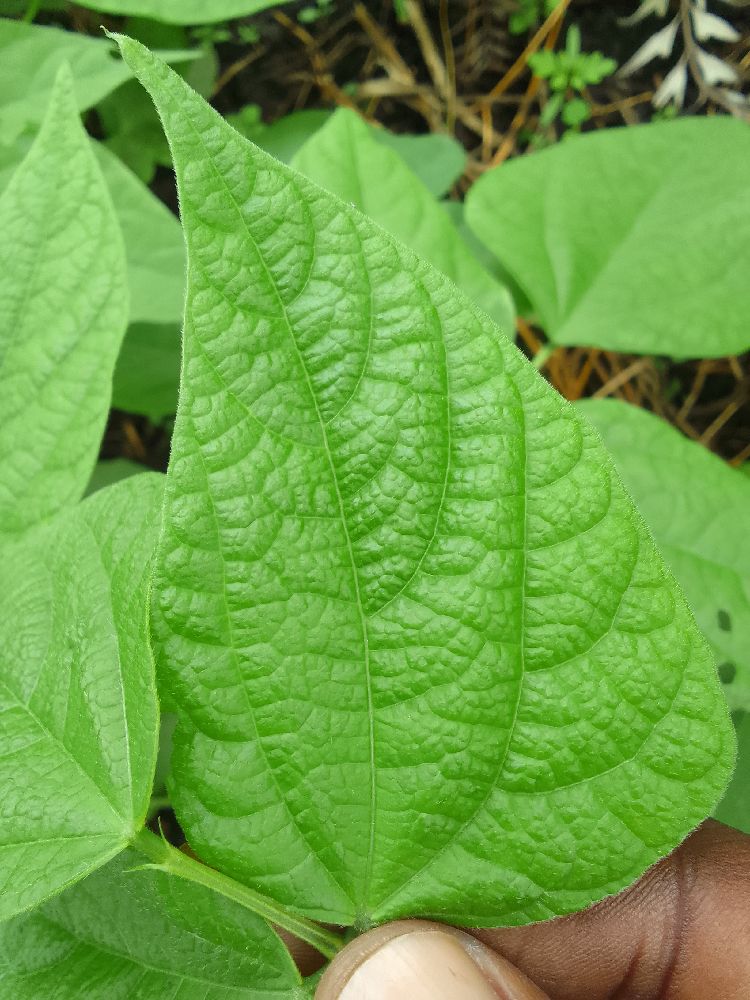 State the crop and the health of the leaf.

common bean, healthy
